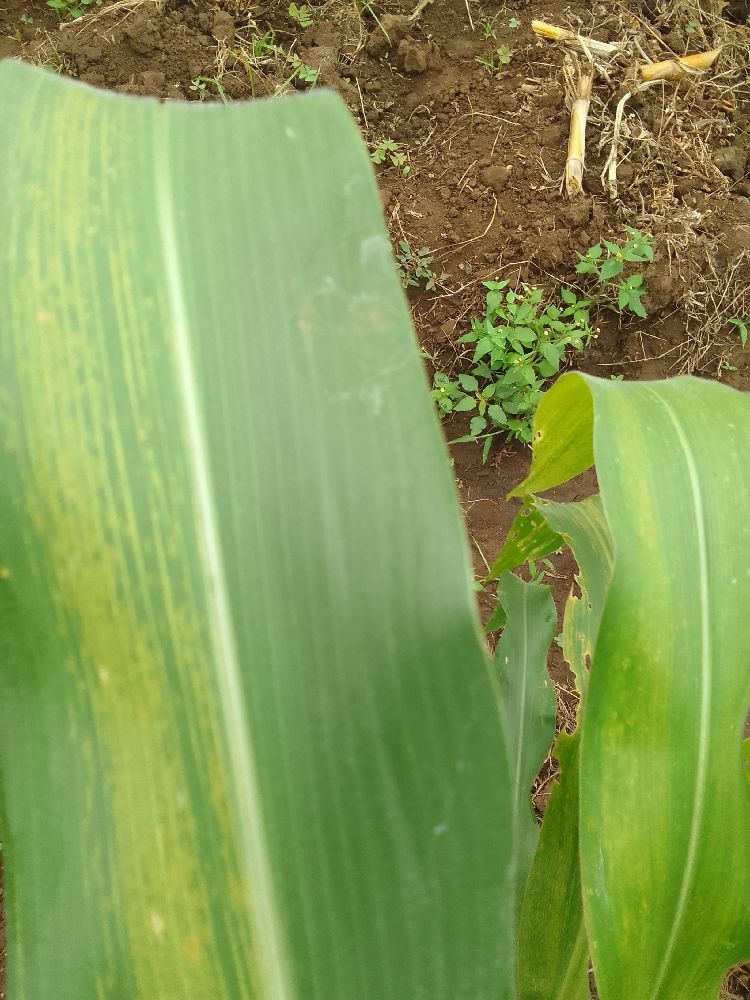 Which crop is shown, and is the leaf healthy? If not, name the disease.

maize, maize lethal necrosis
